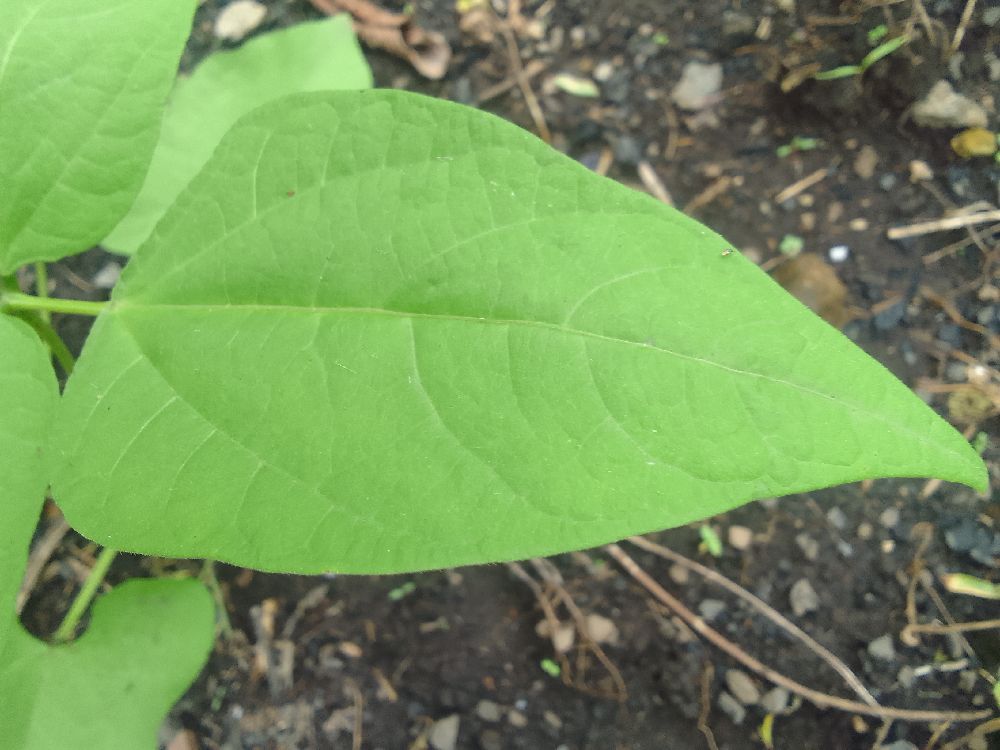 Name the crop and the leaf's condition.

common bean, healthy
